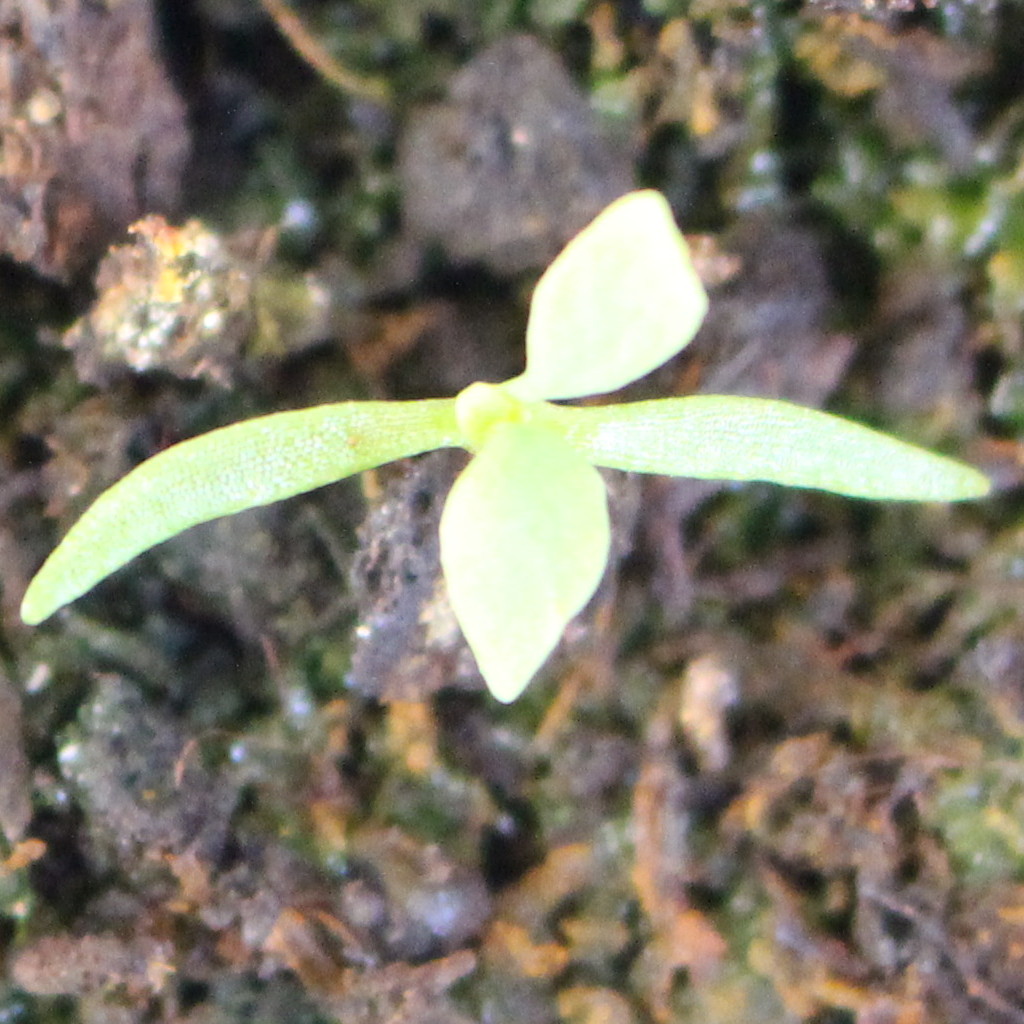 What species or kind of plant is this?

Papaver rhoeas
